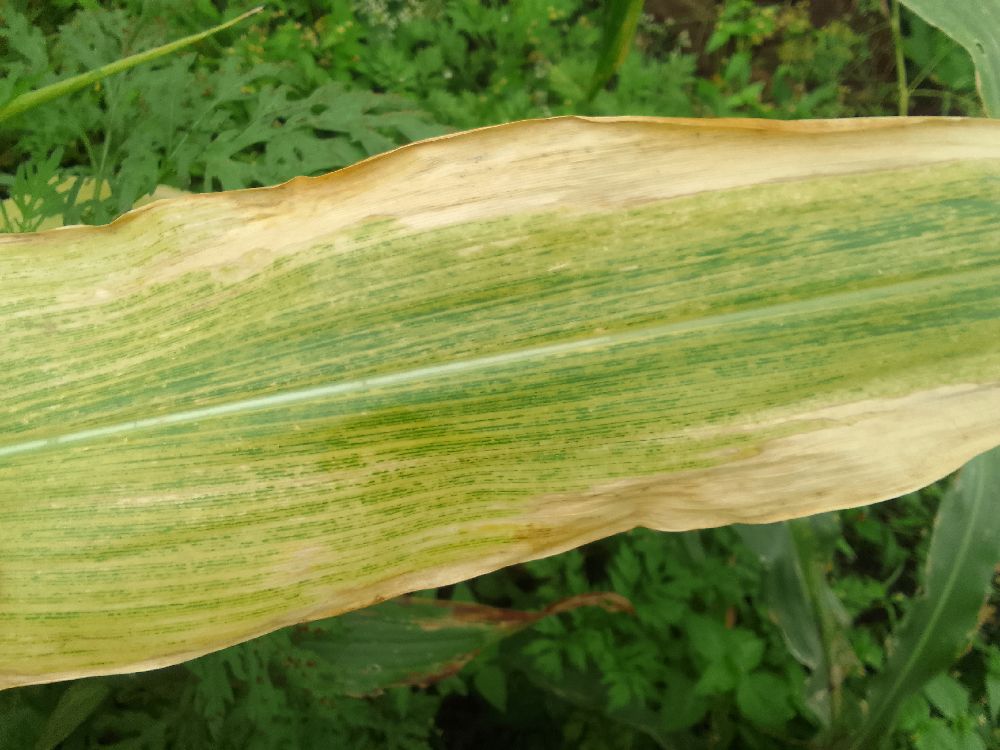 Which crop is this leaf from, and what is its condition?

maize, maize lethal necrosis
